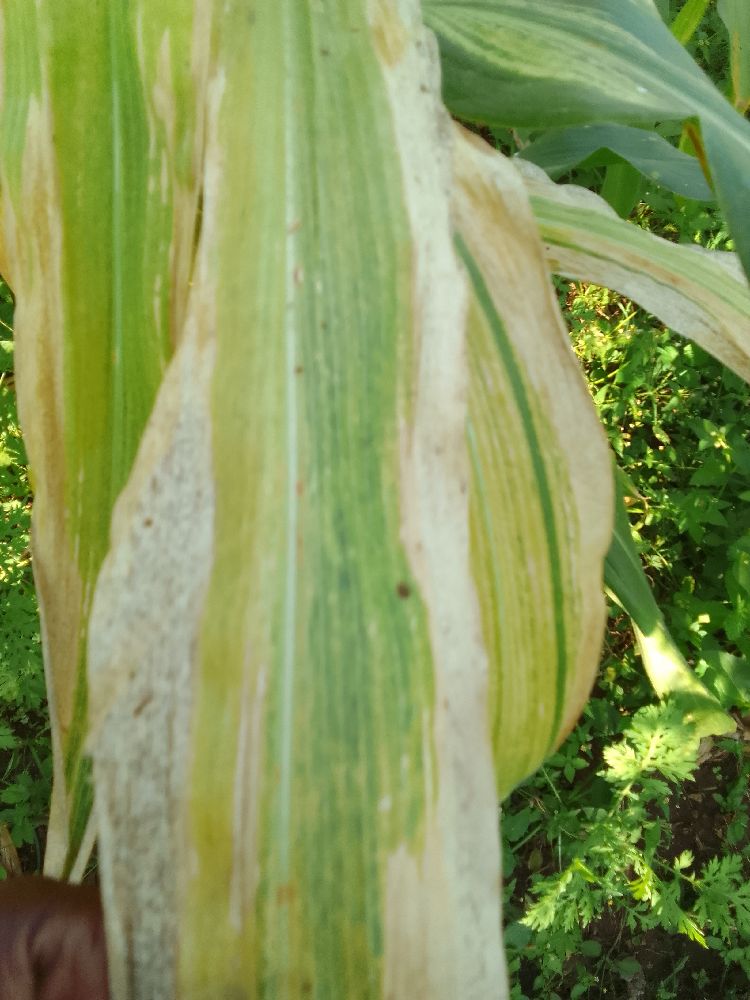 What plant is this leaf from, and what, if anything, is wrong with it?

maize, maize lethal necrosis
